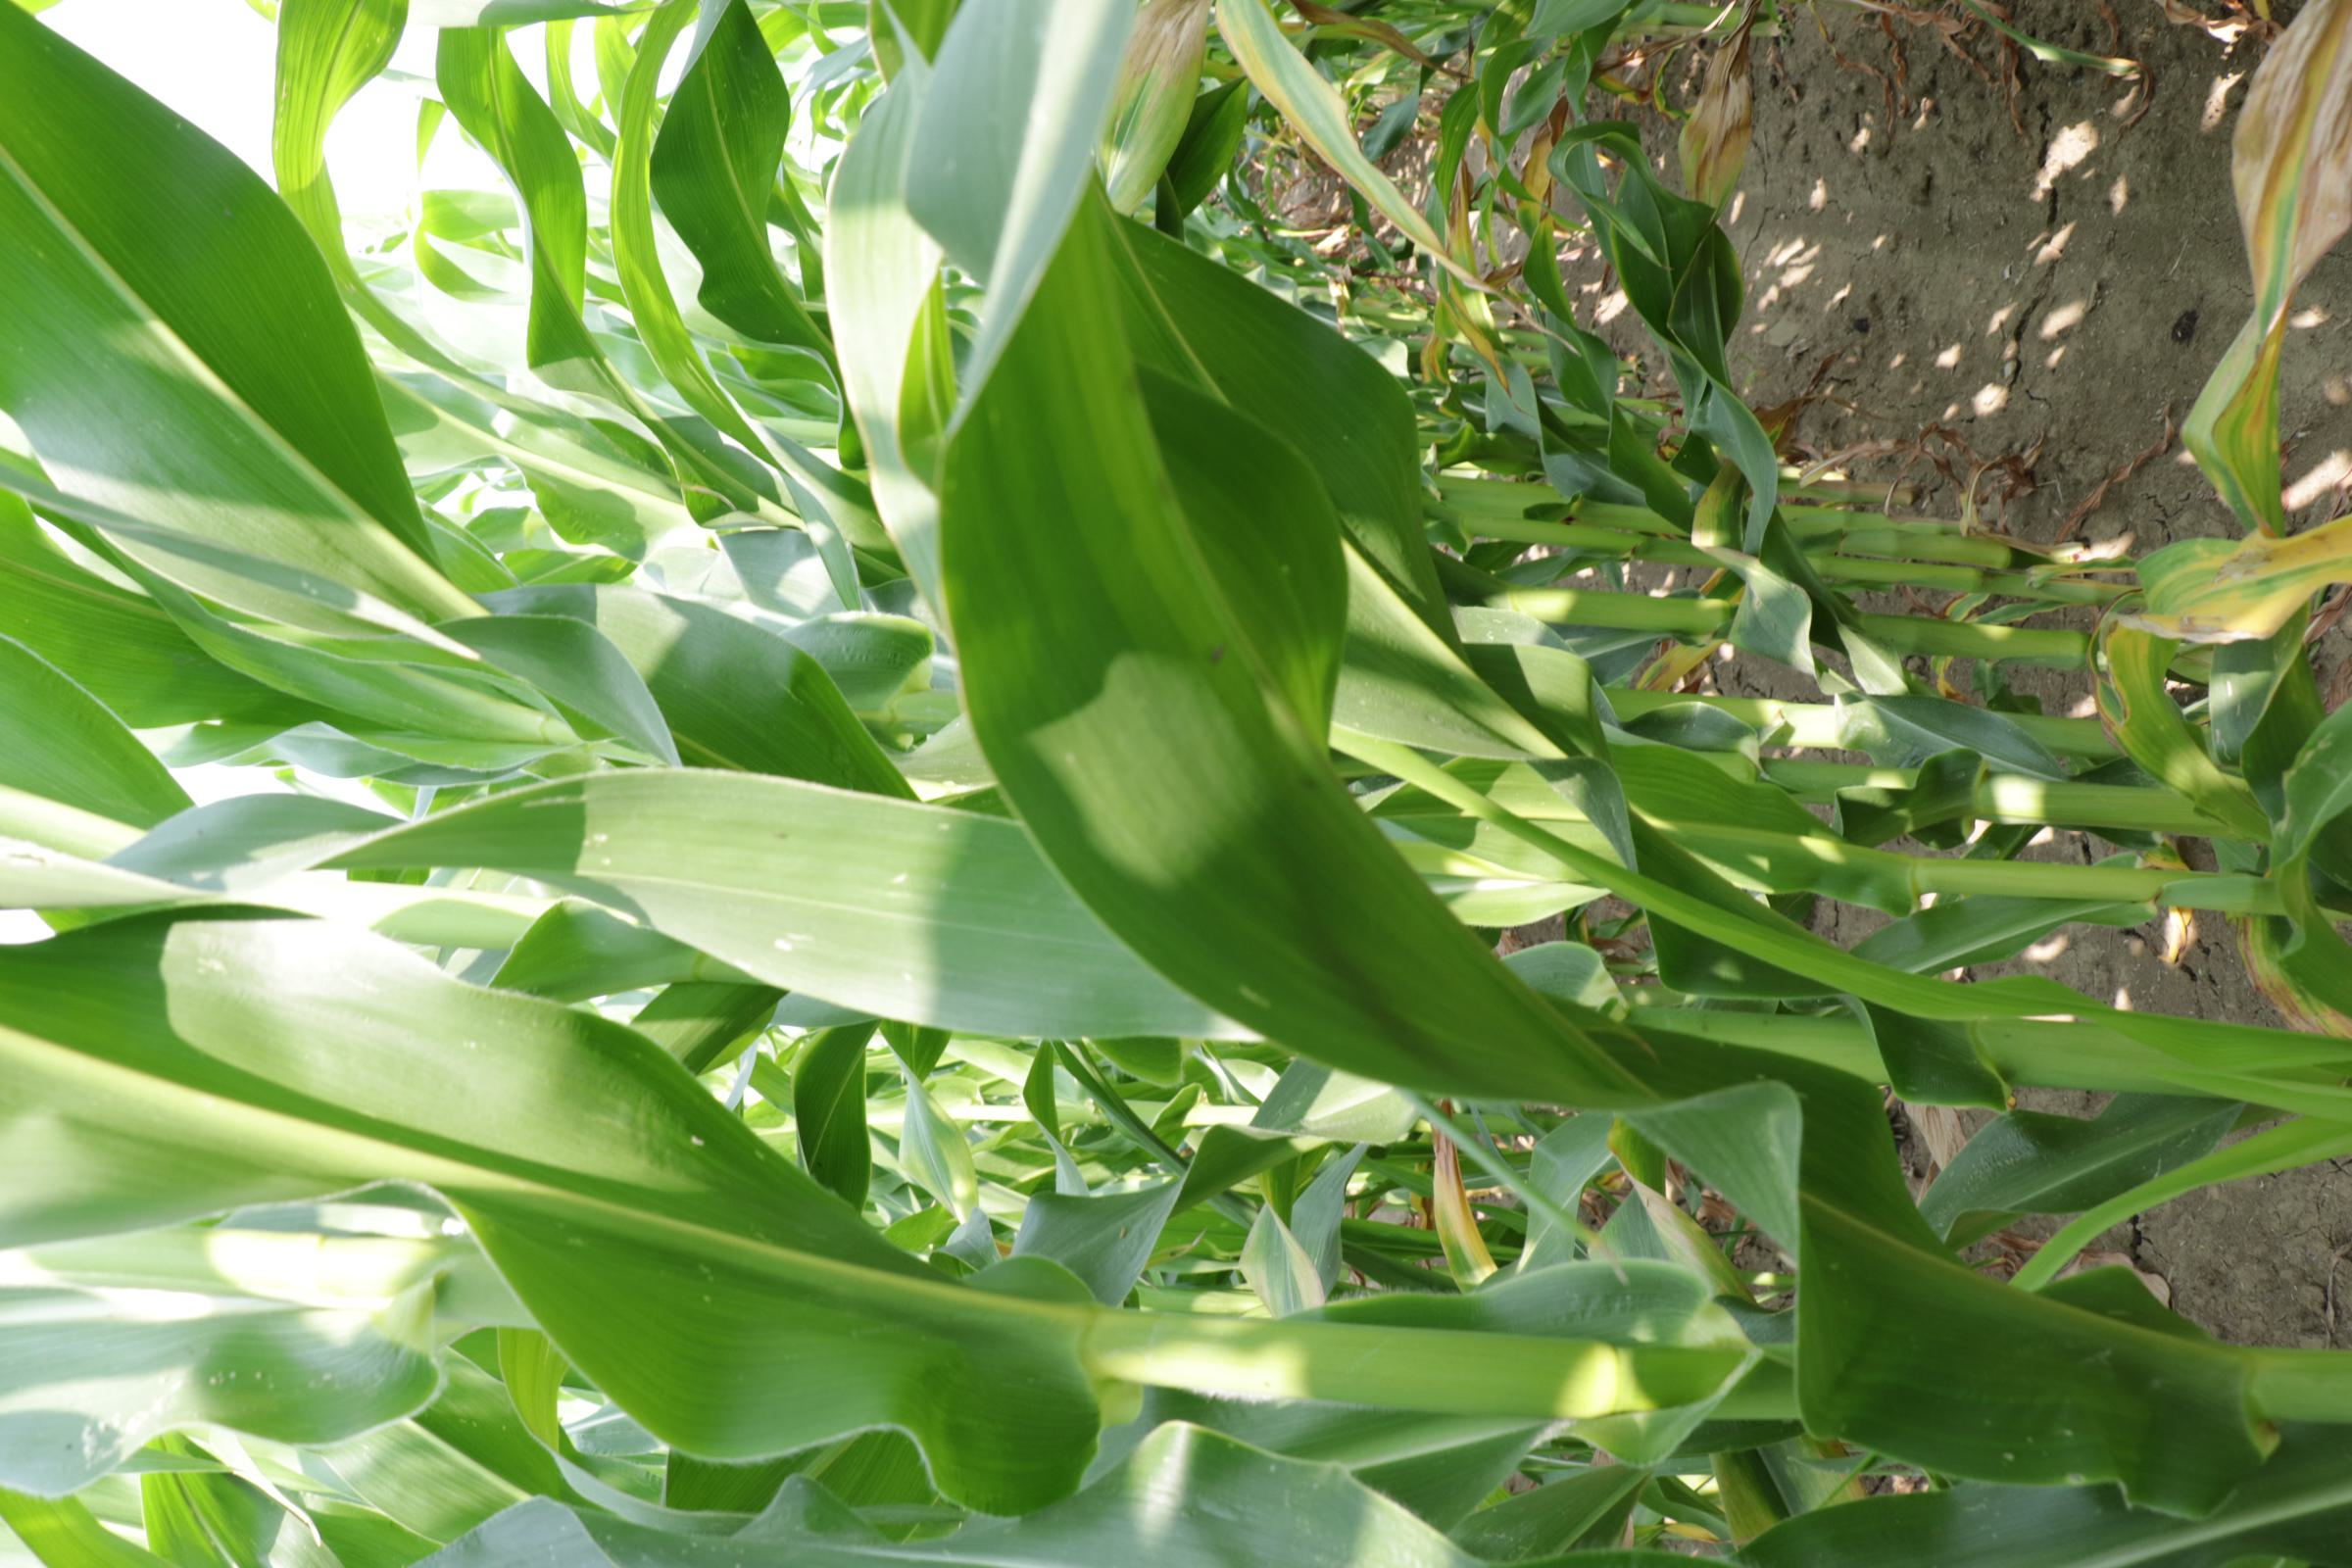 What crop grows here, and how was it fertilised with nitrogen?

maize, full nitrogen fertilisation
